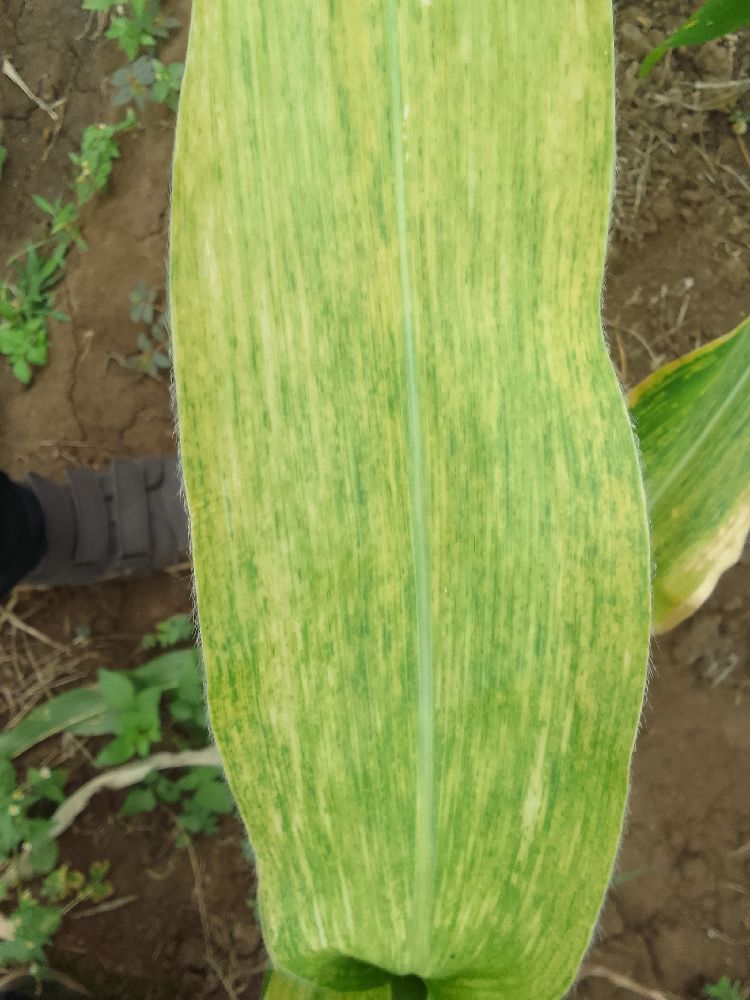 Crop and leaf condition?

maize, maize lethal necrosis
